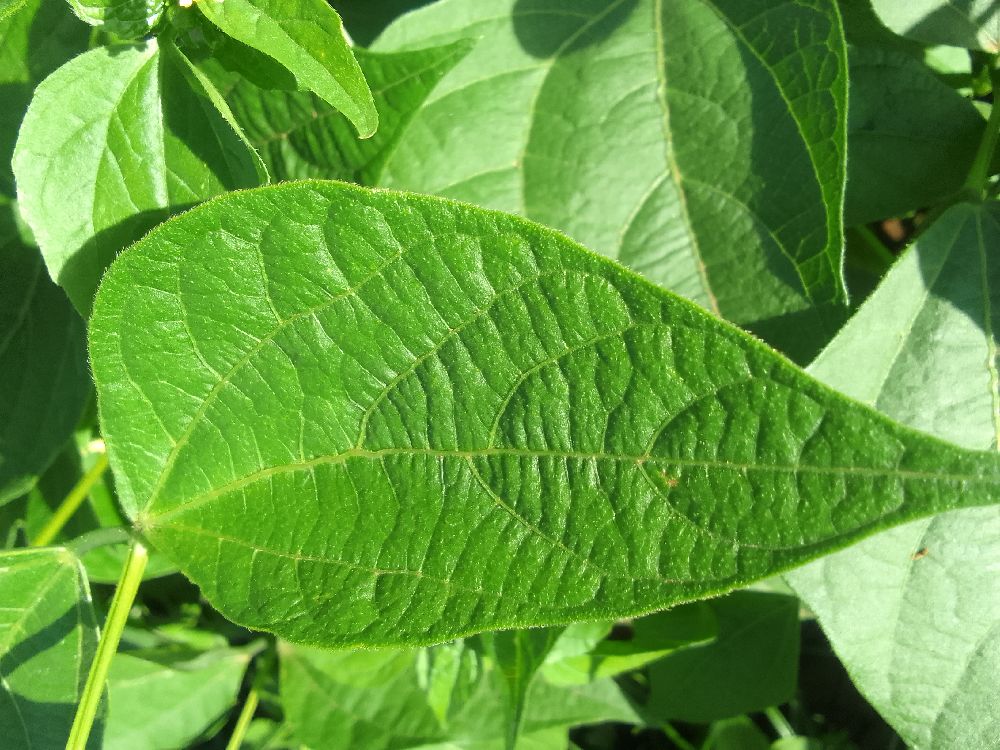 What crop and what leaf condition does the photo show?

common bean, healthy
